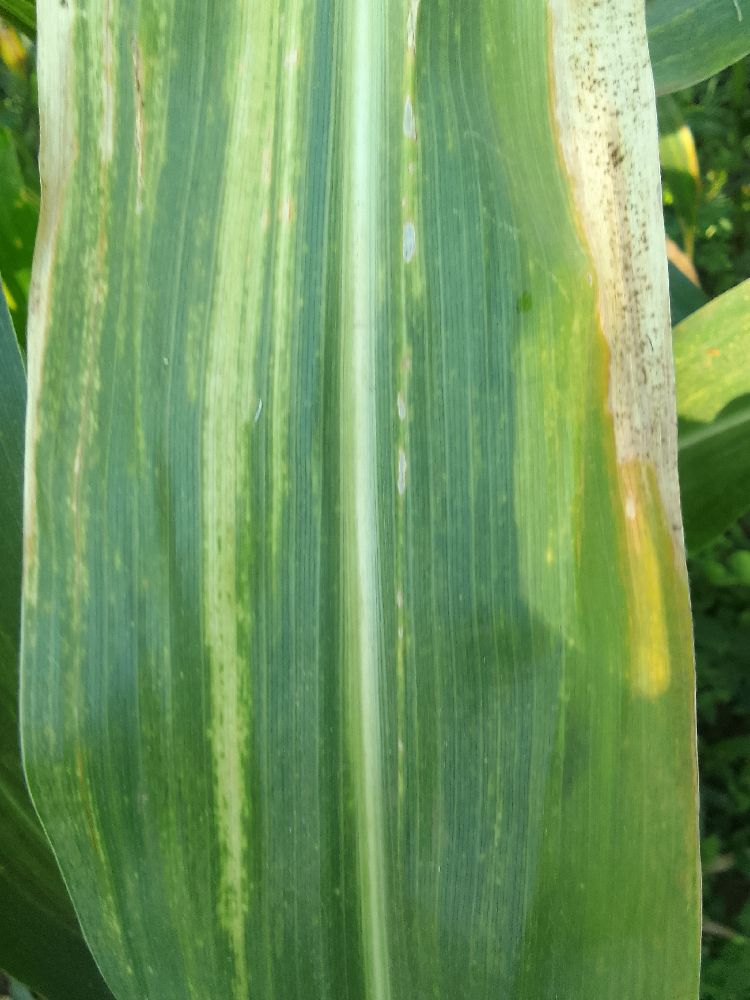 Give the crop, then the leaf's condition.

maize, maize lethal necrosis
